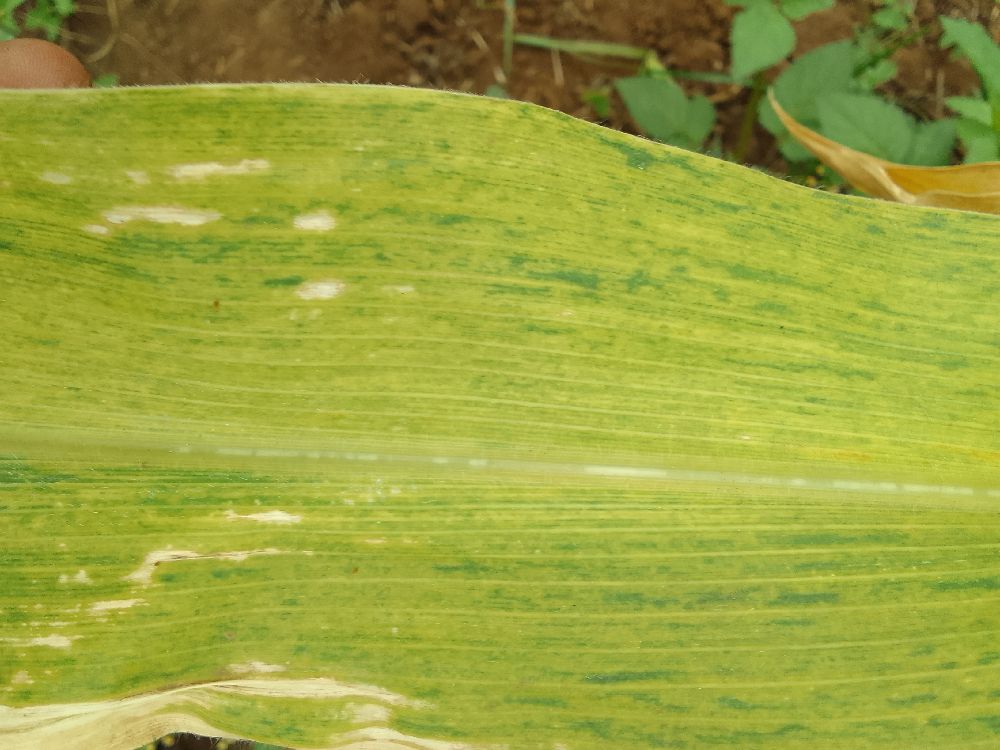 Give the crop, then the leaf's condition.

maize, maize lethal necrosis
